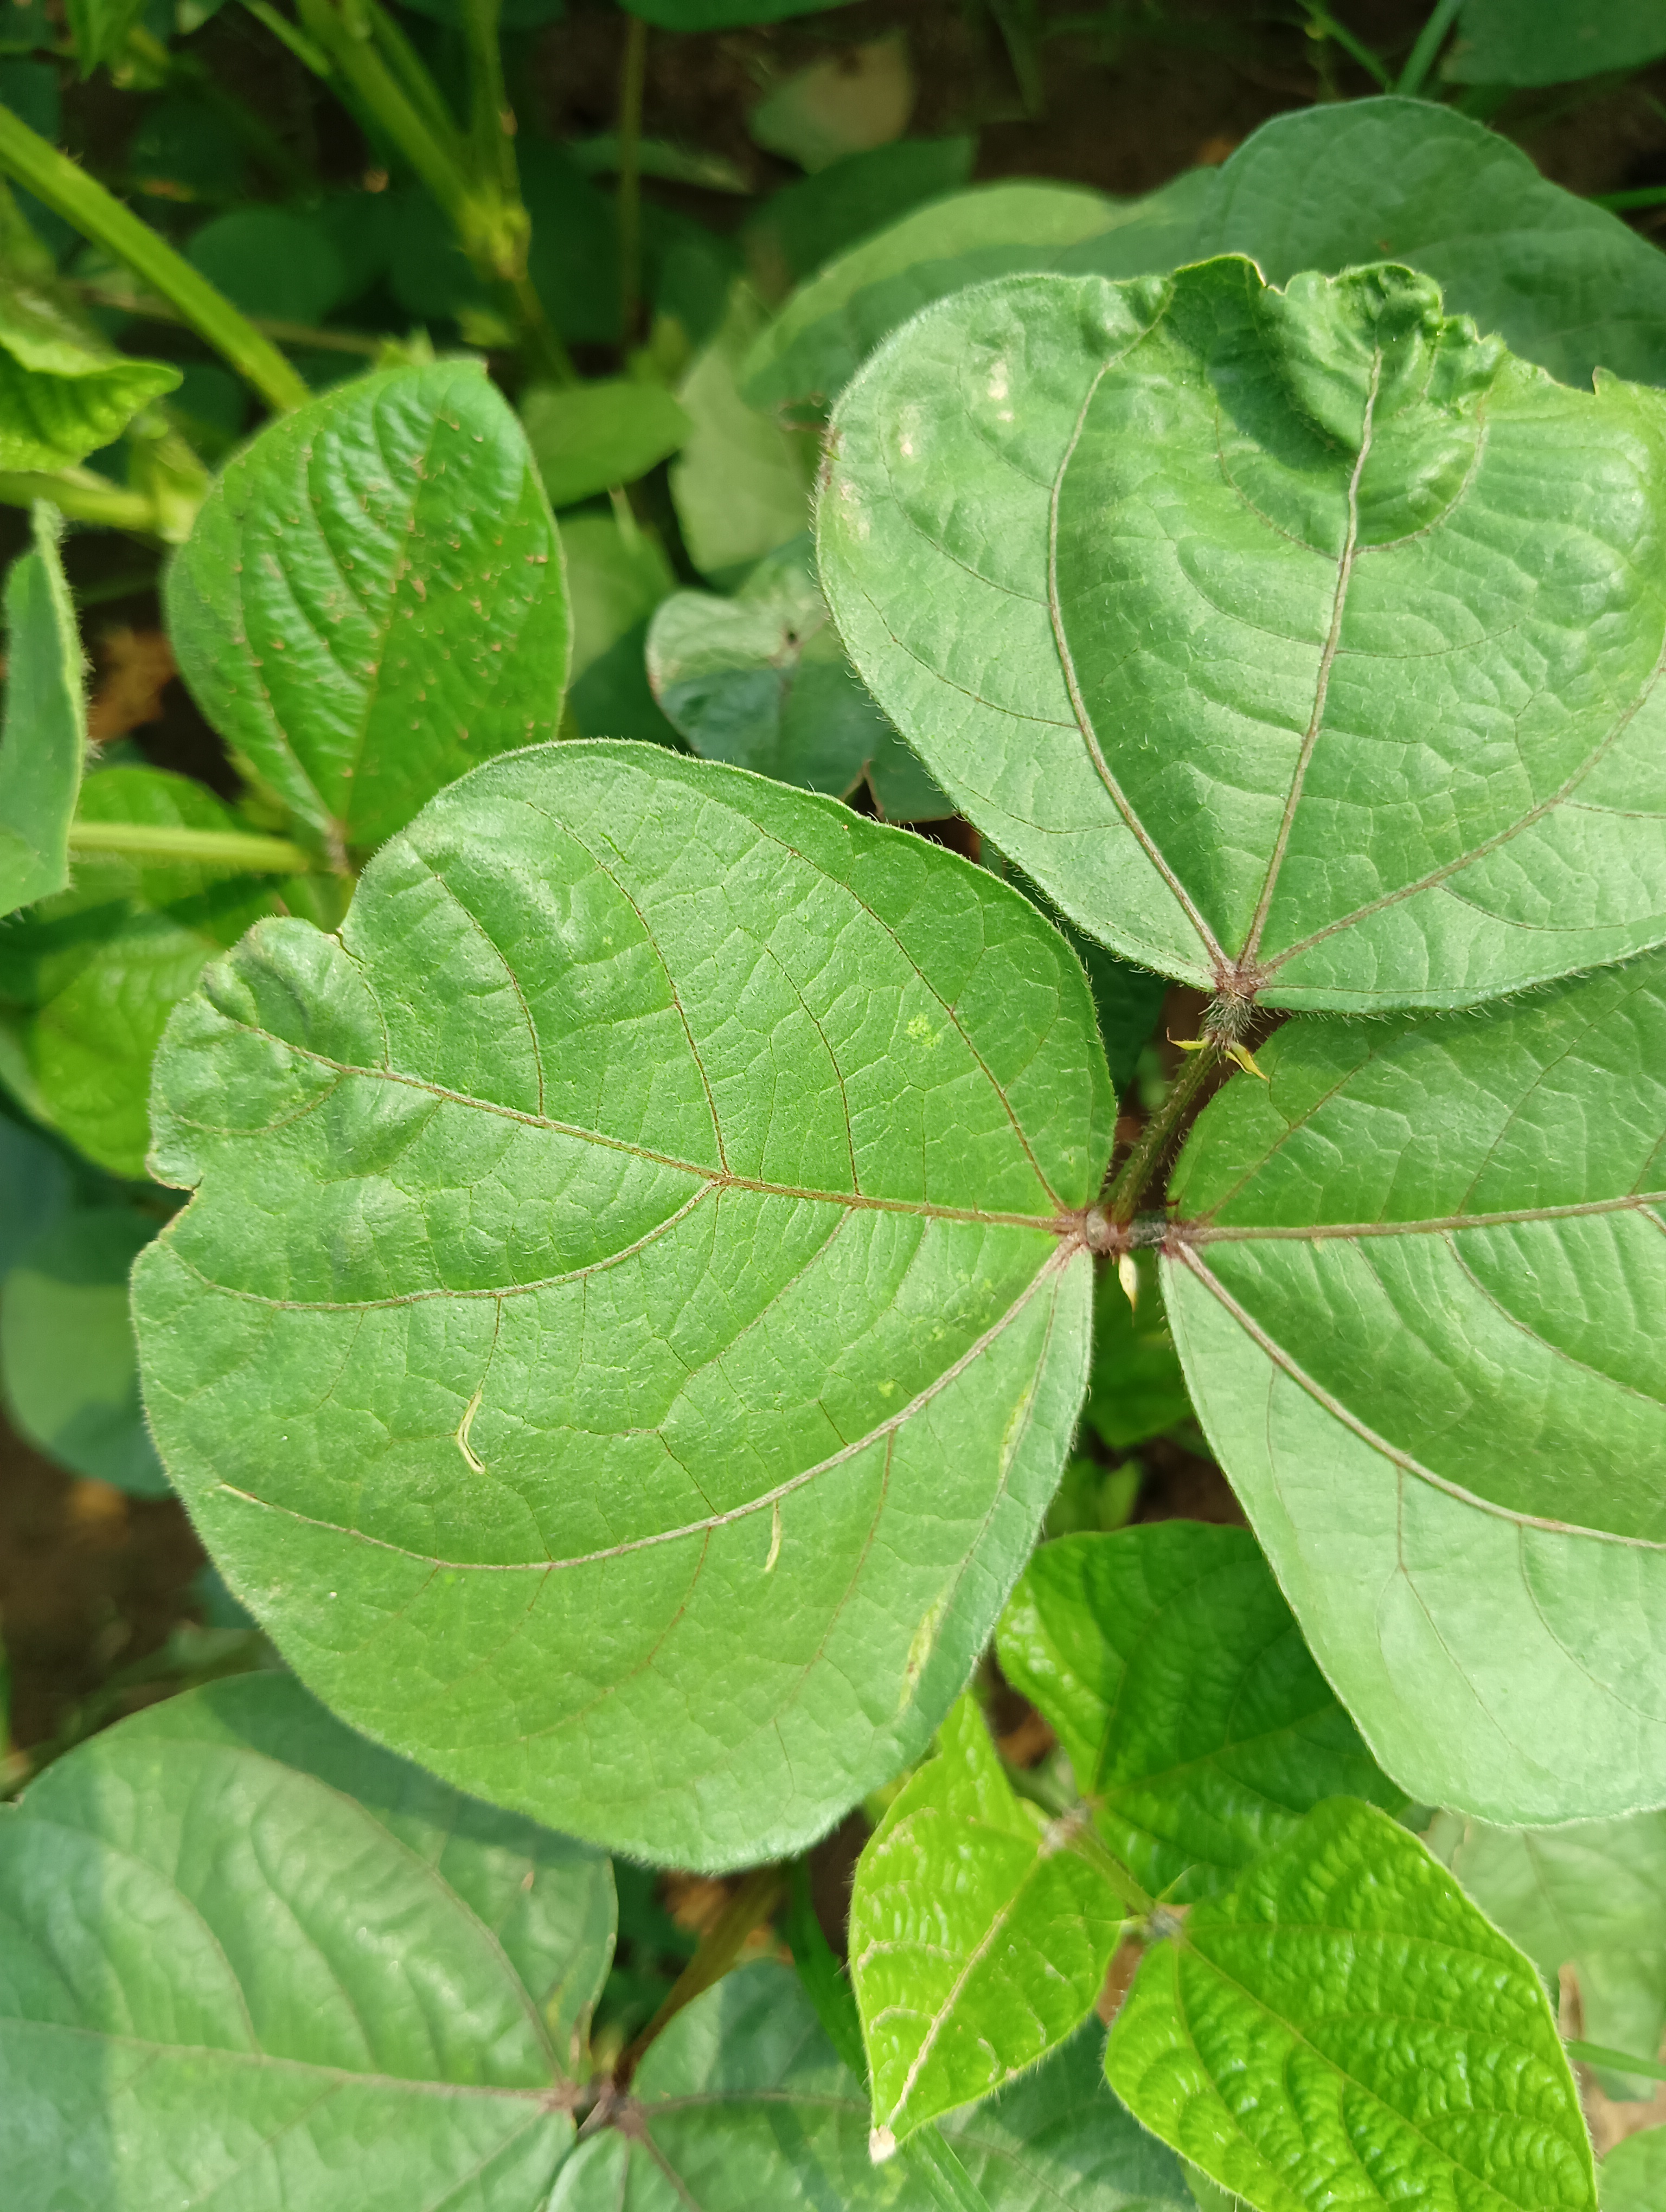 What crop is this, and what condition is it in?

mungbean, healthy
